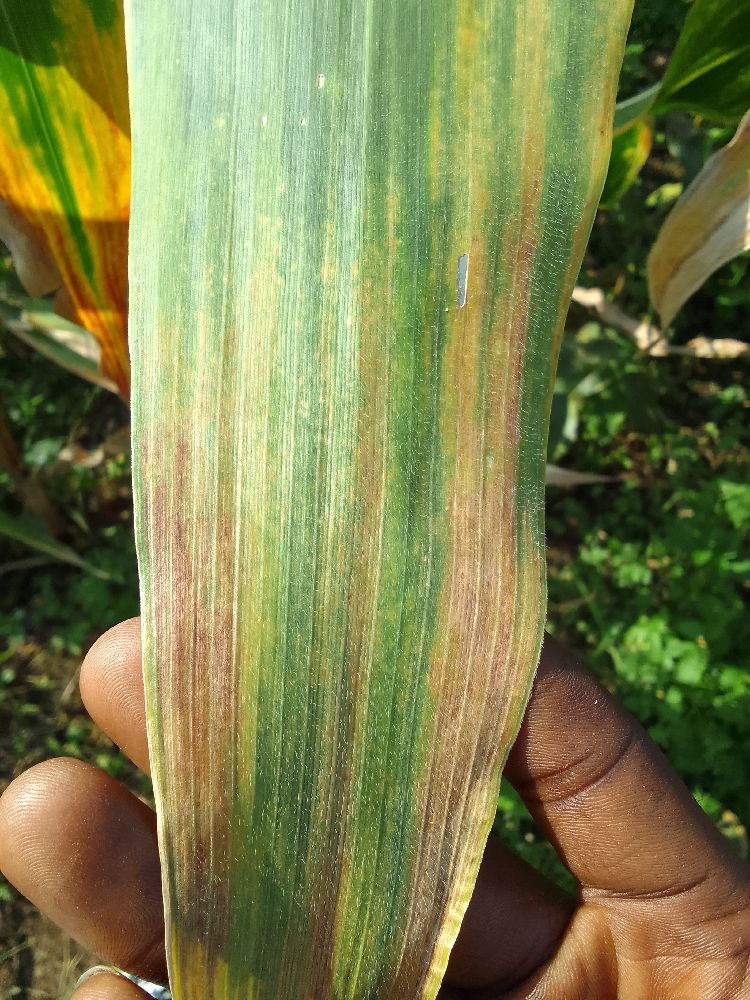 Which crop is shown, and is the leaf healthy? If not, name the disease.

maize, maize lethal necrosis
